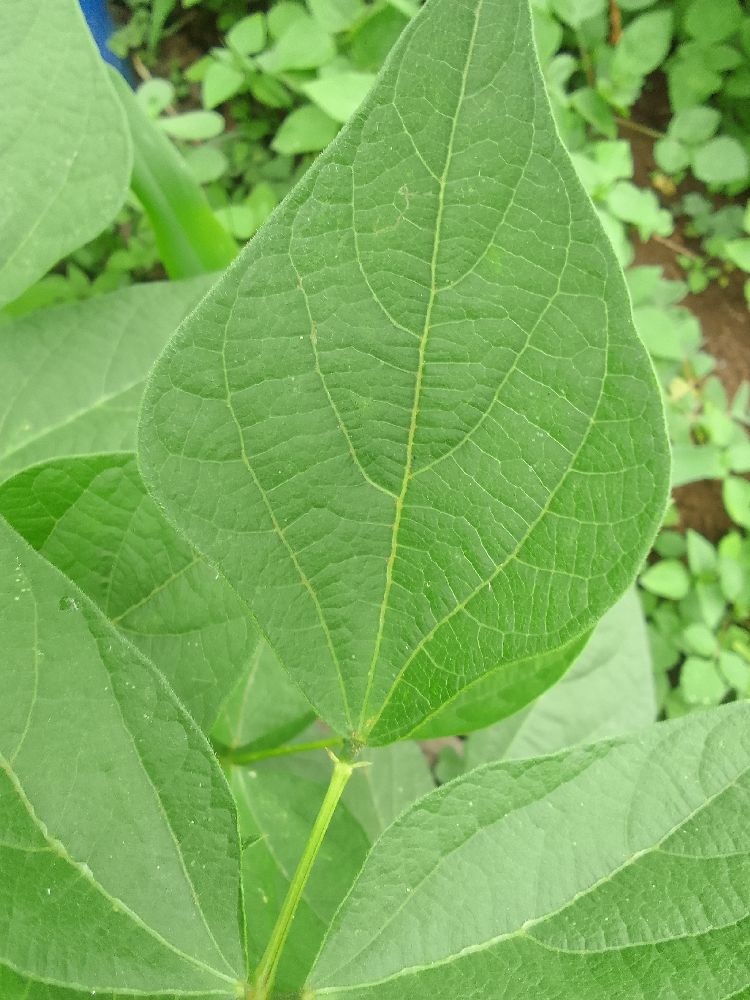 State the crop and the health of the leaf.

common bean, healthy
